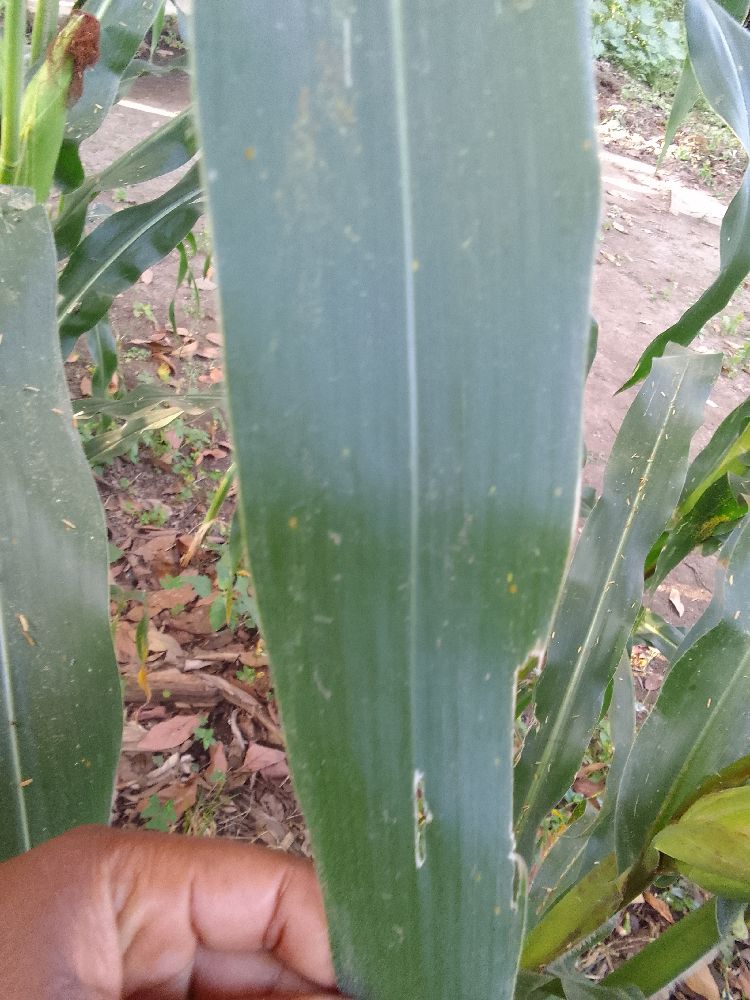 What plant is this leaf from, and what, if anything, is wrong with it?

maize, healthy
